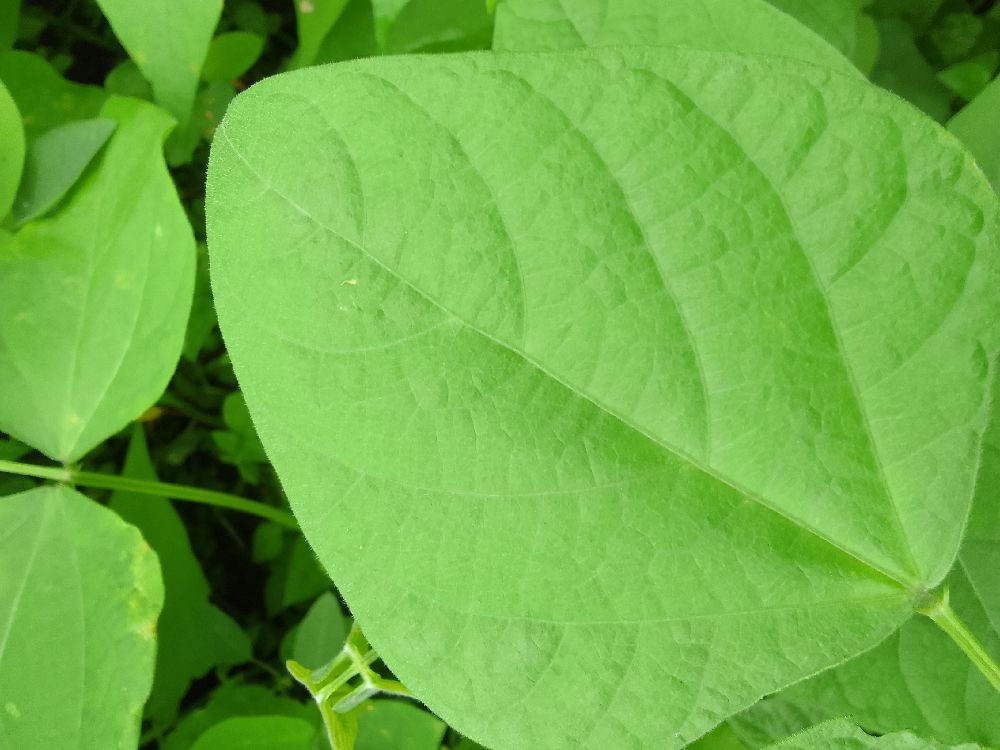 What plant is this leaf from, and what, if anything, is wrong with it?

common bean, healthy
